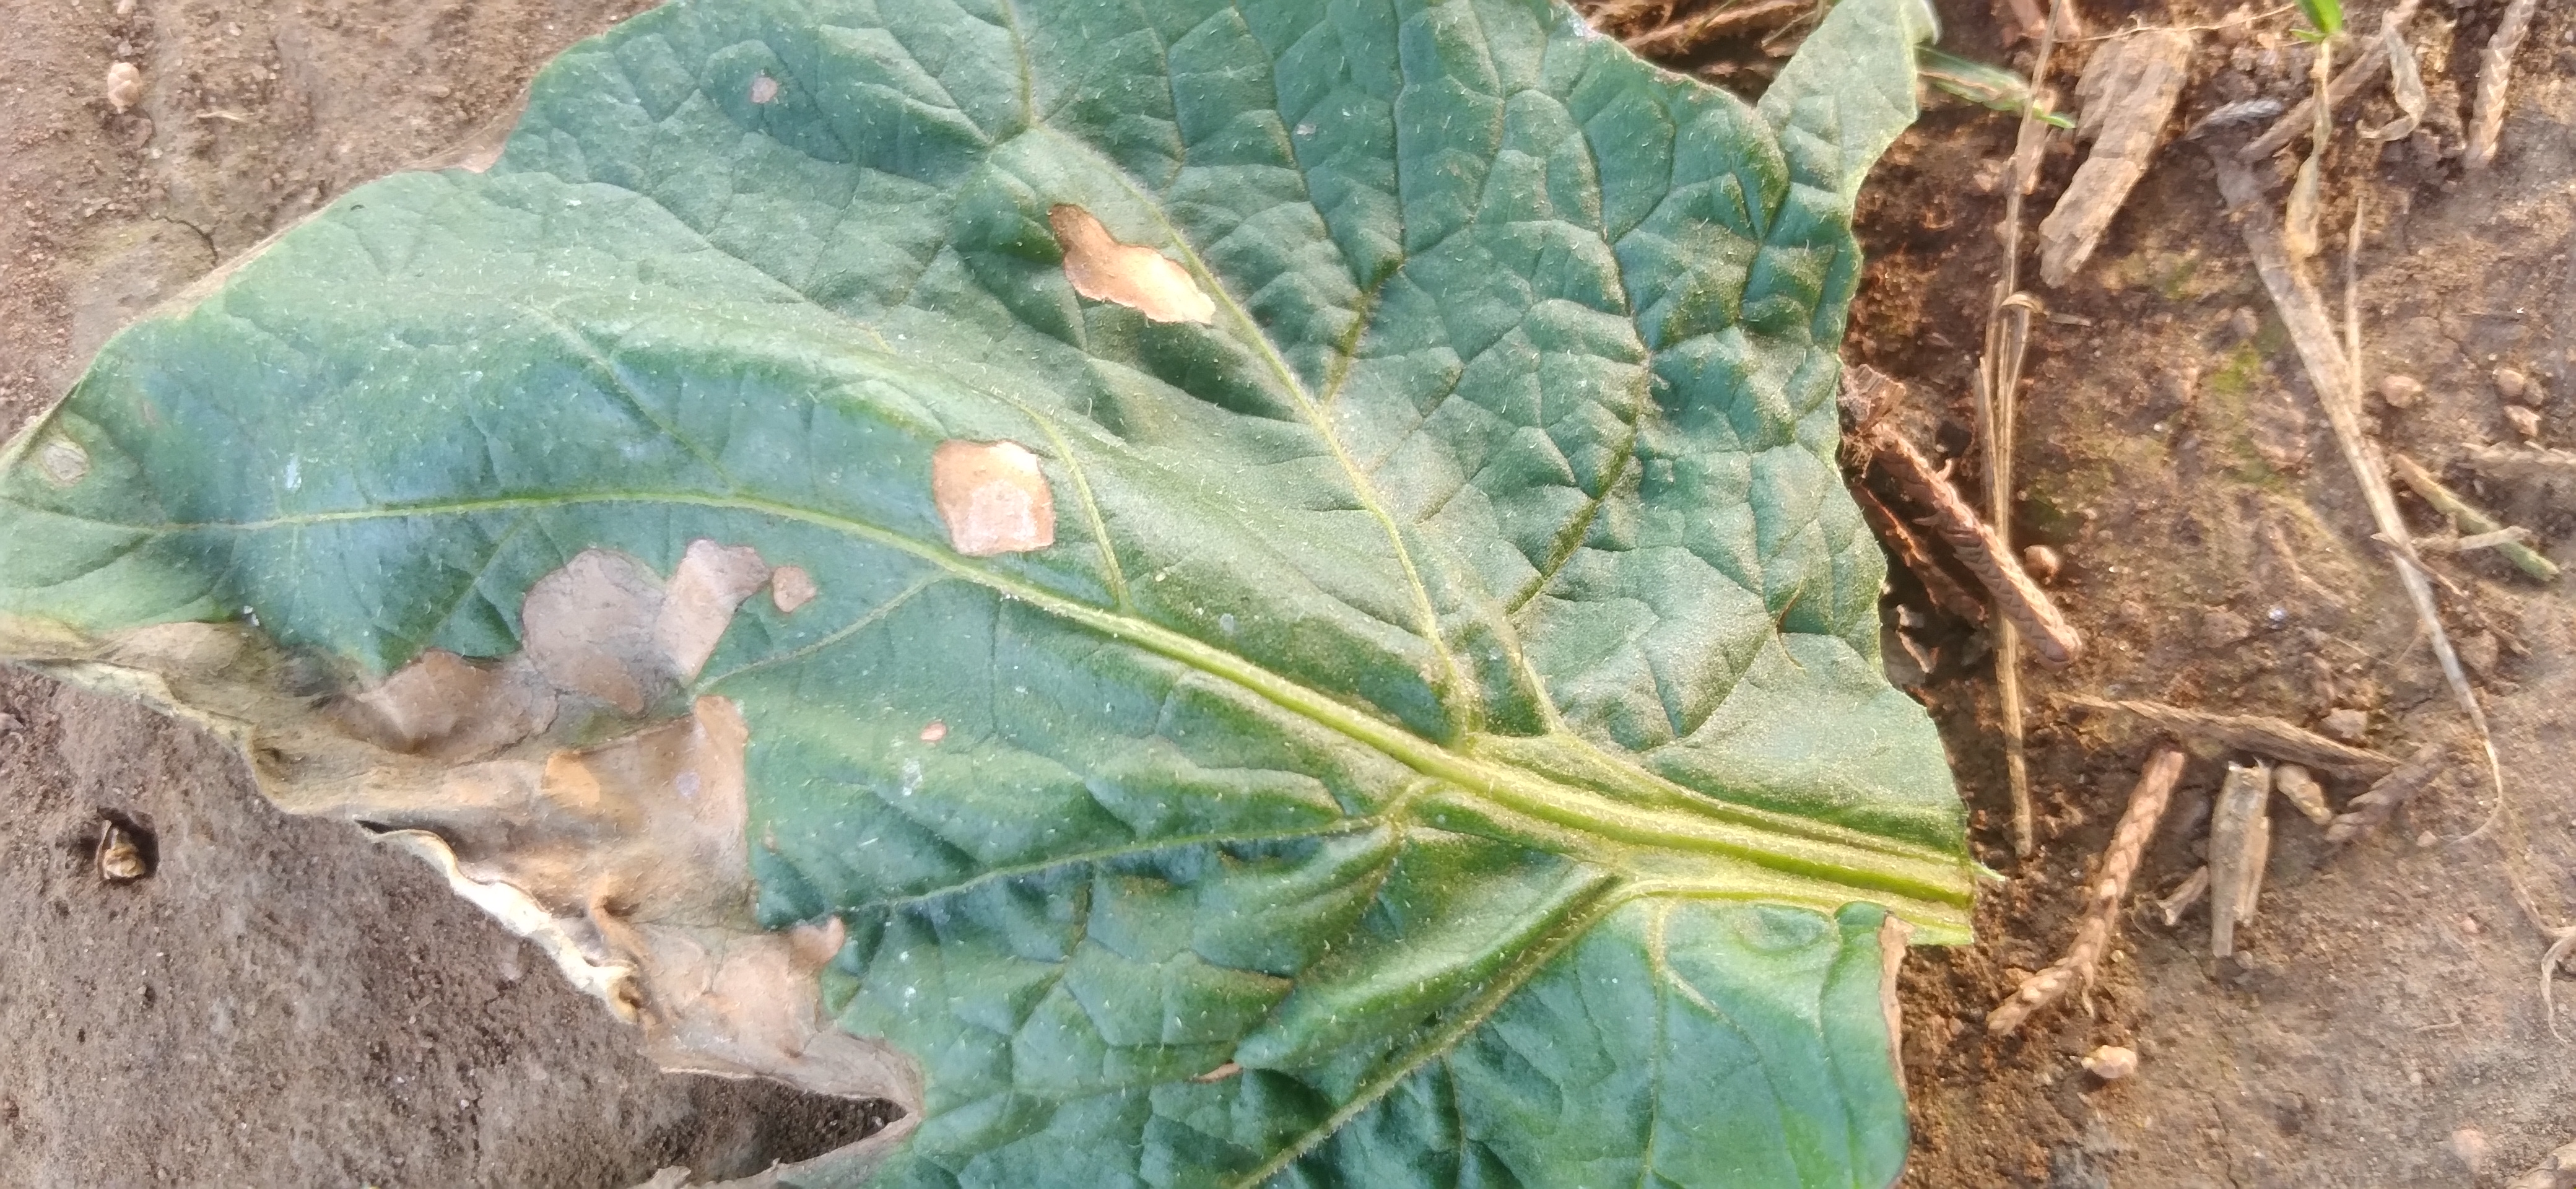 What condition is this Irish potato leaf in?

early blight
